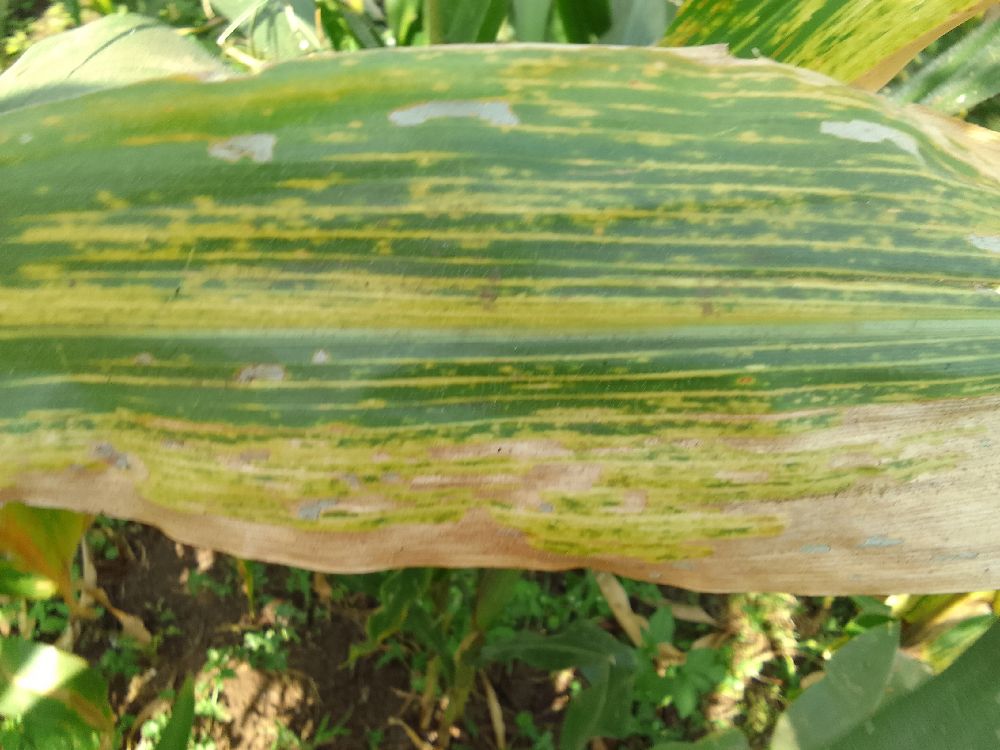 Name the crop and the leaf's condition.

maize, maize lethal necrosis
